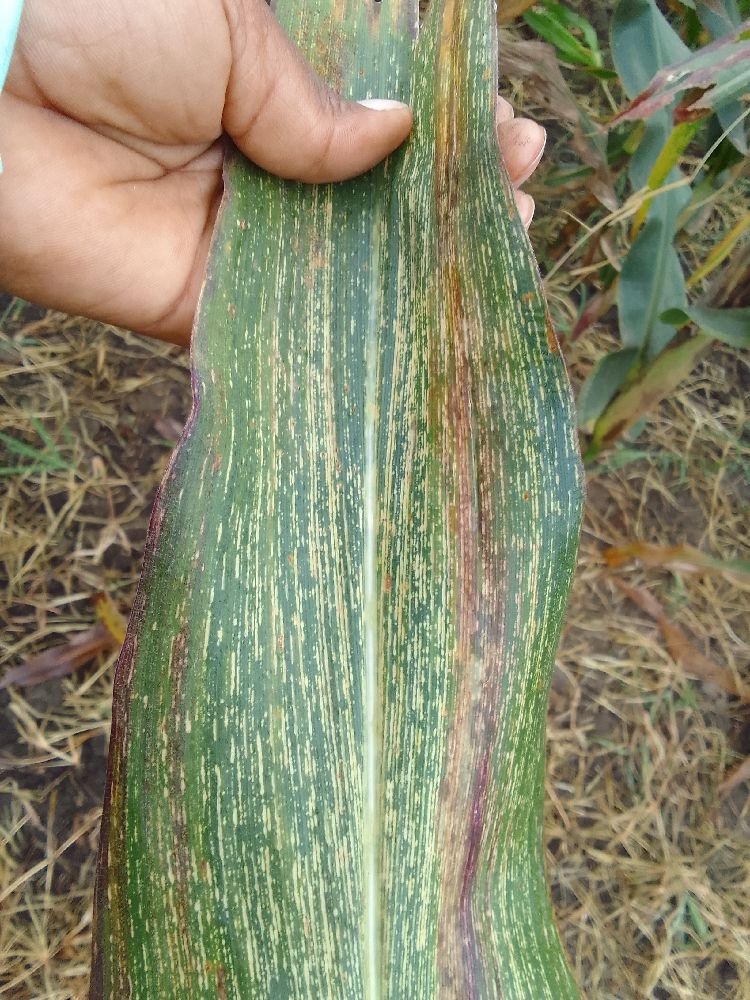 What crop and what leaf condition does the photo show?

maize, maize streak virus
